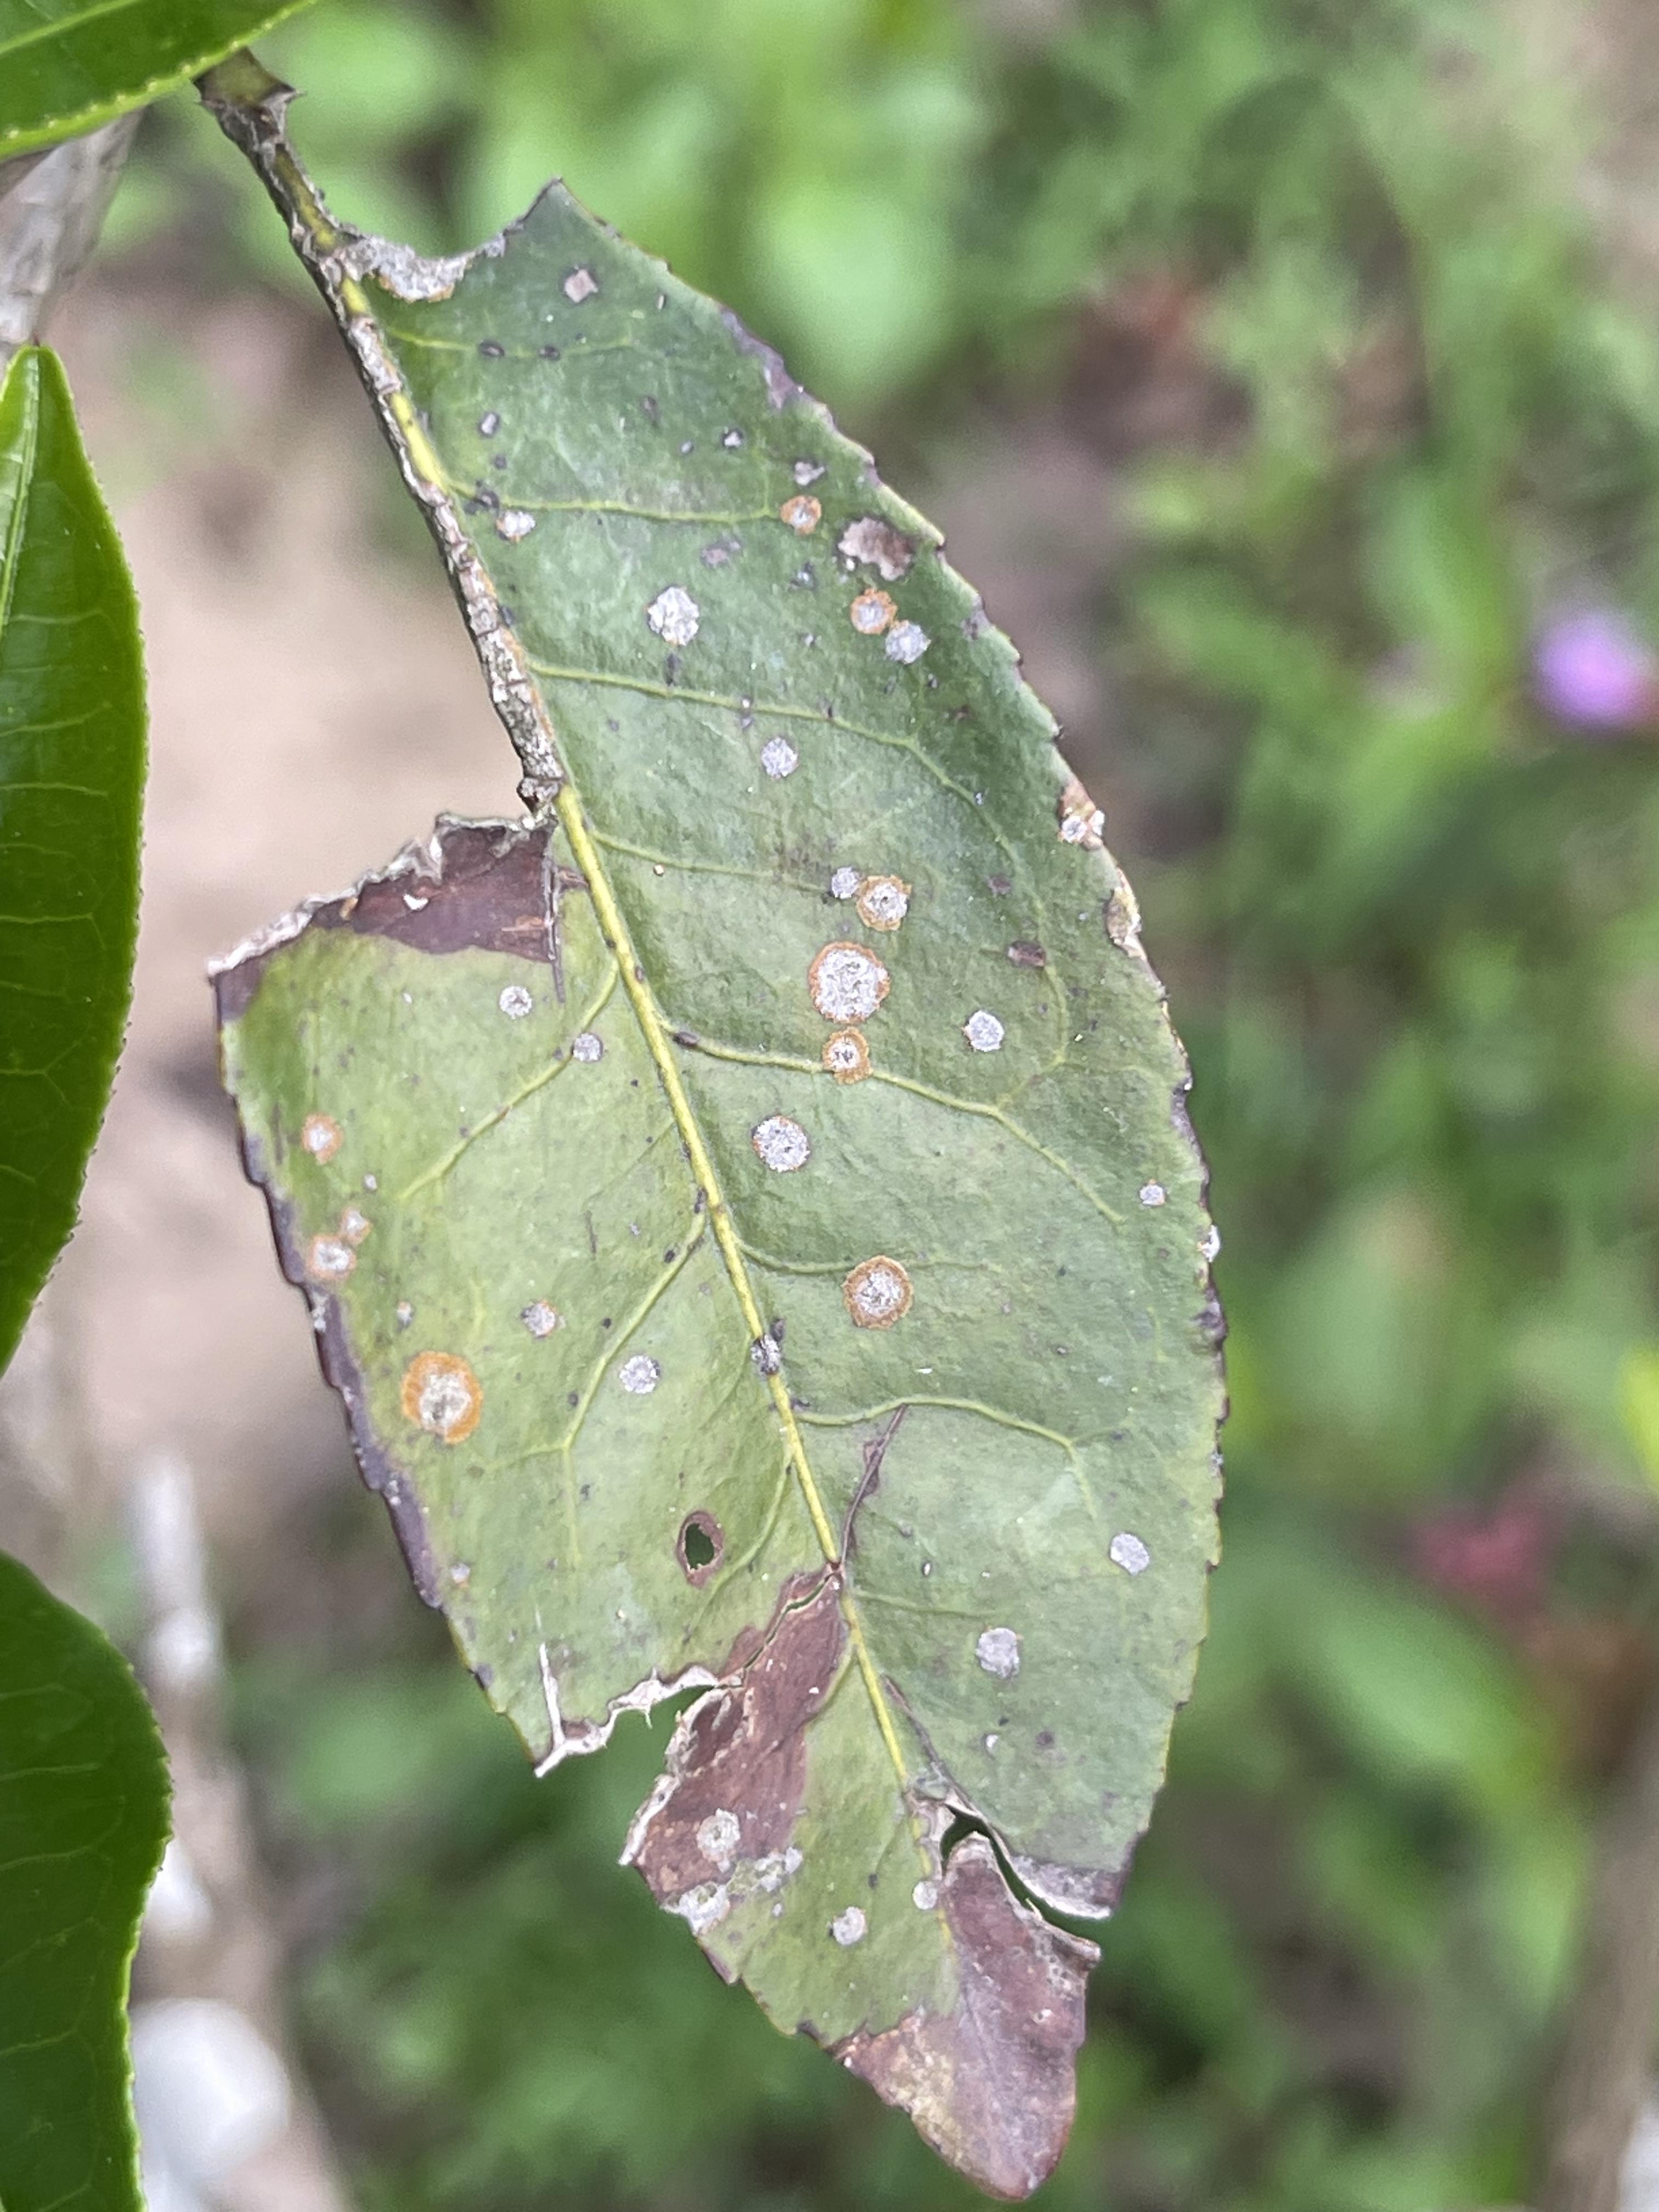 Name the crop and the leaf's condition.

tea, blight
